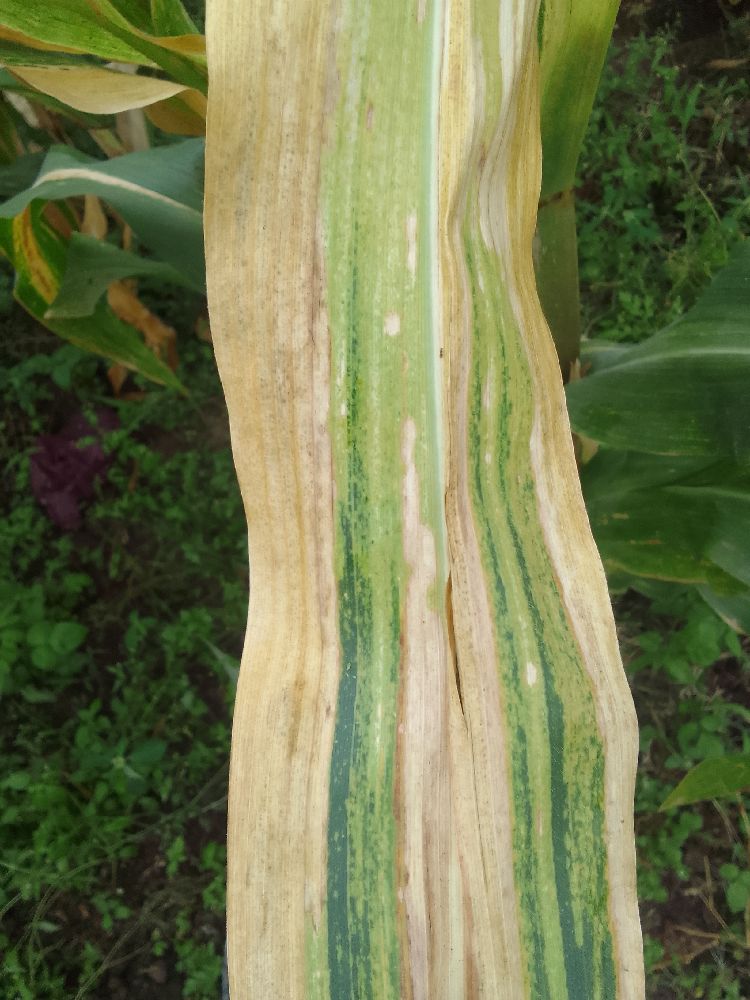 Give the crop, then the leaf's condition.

maize, maize lethal necrosis
